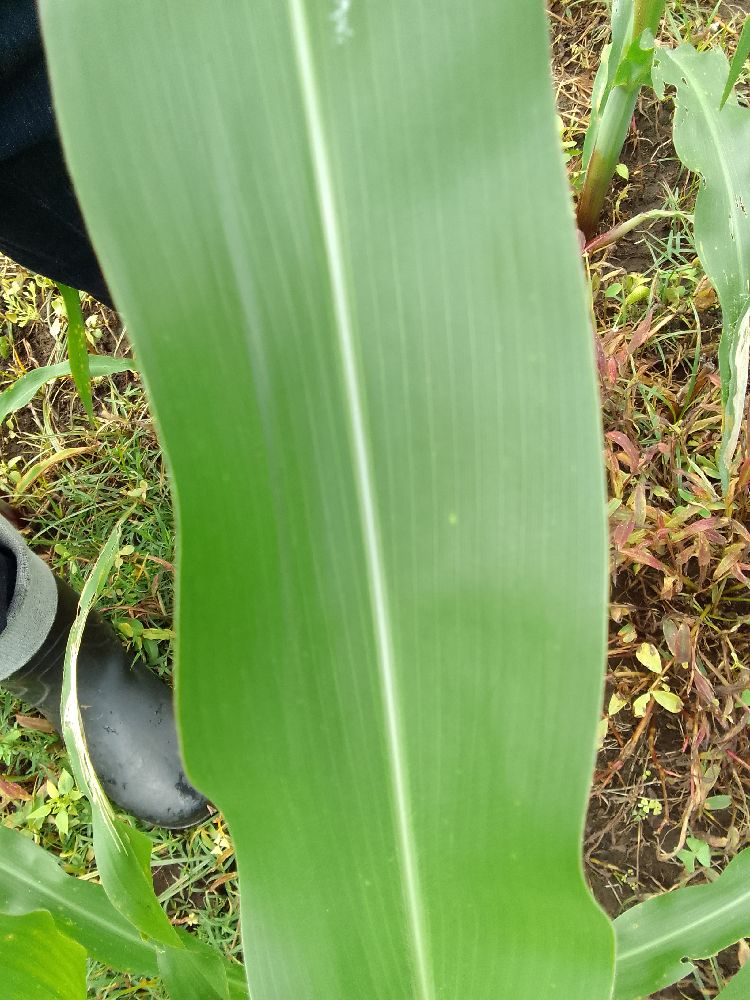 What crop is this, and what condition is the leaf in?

maize, healthy
